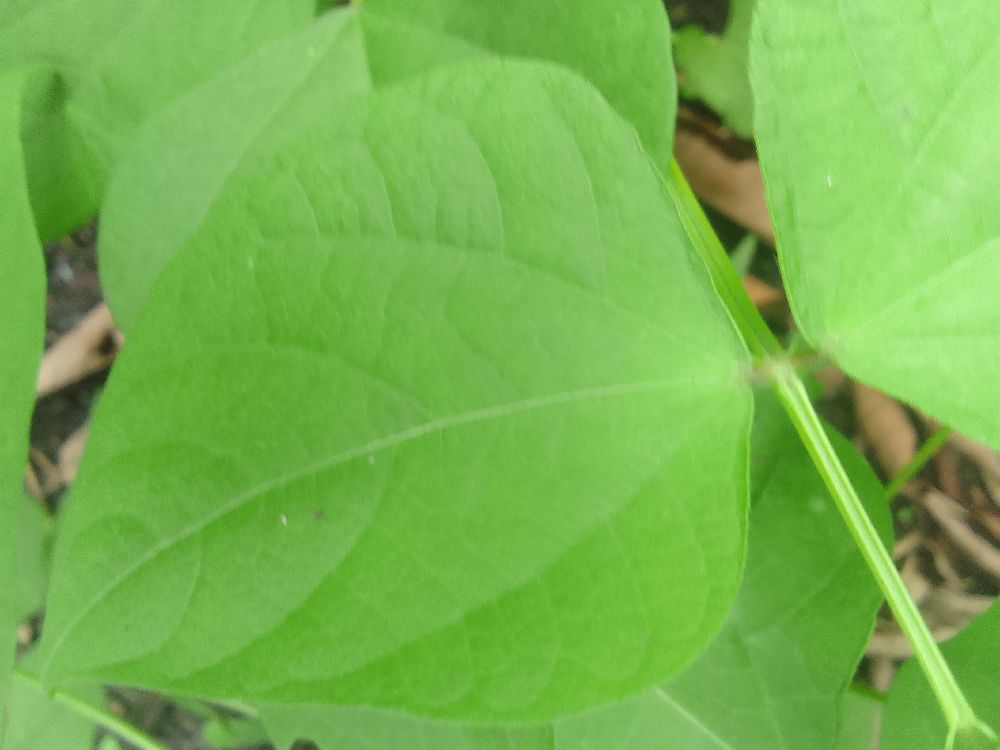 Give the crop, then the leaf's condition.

common bean, healthy
